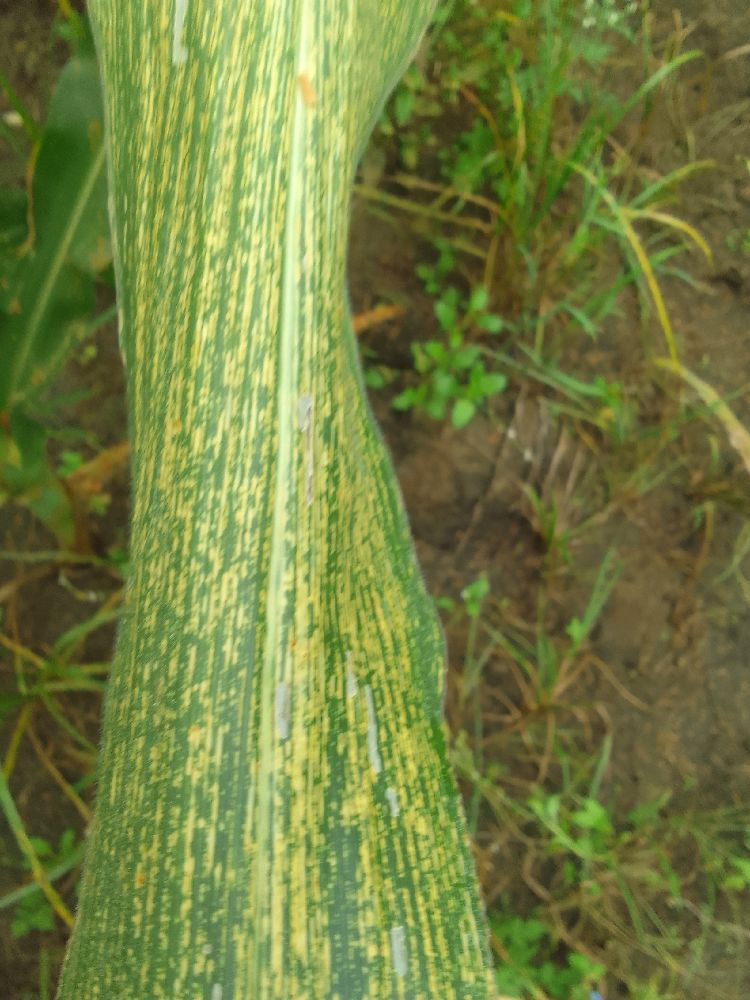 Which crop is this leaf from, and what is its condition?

maize, maize streak virus
